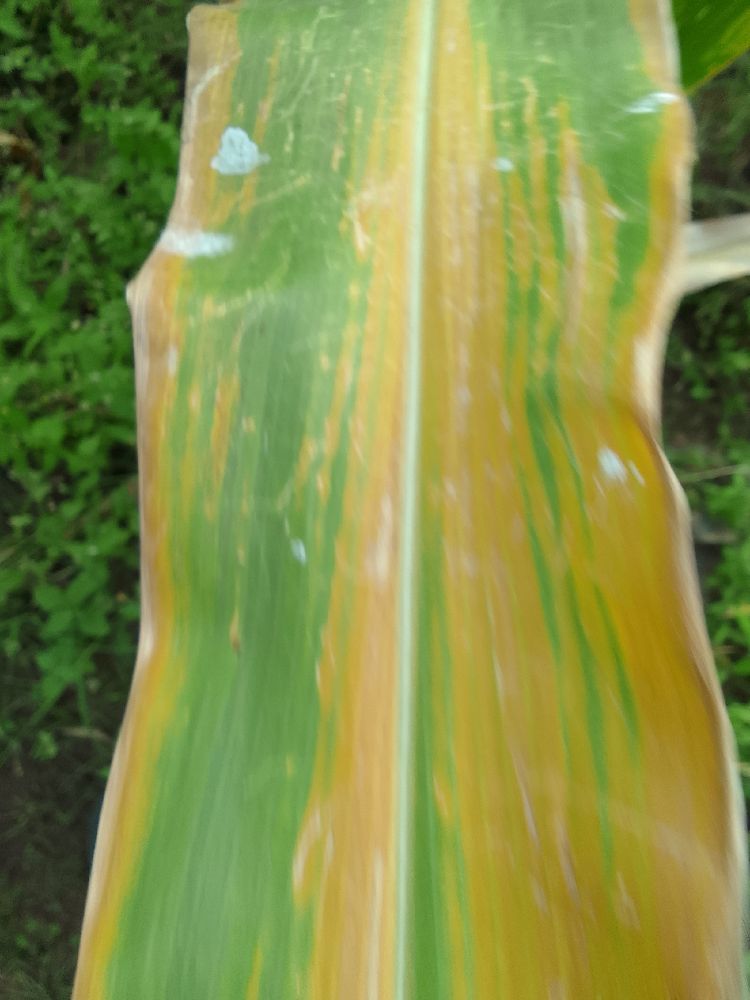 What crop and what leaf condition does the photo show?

maize, maize lethal necrosis
